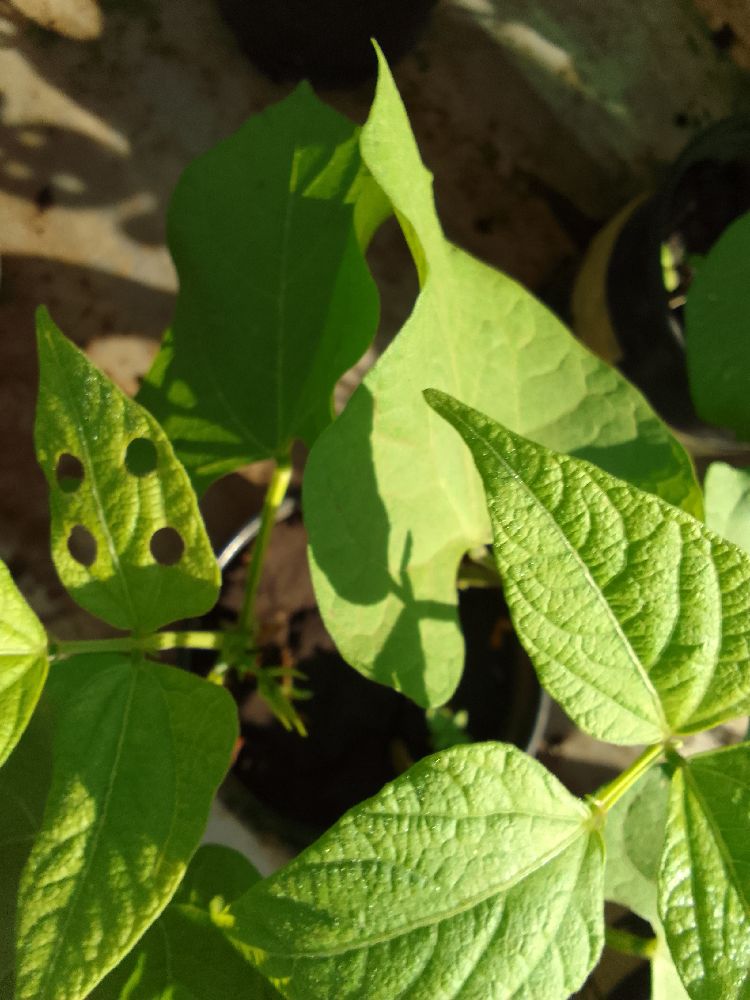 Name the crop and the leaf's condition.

common bean, healthy
